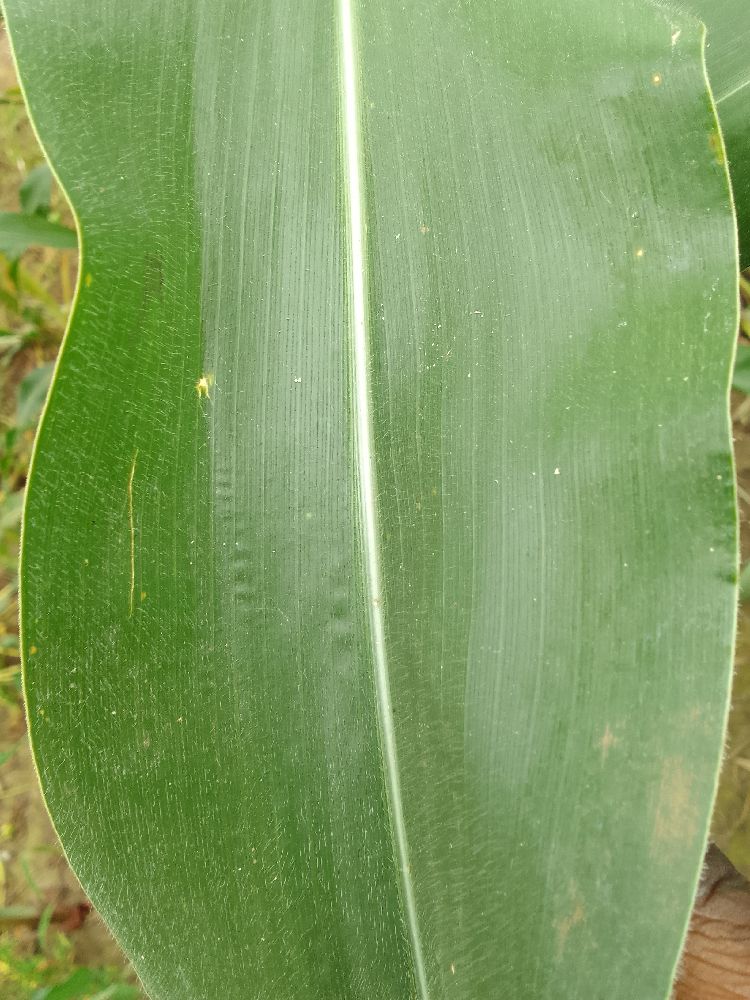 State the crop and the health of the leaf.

maize, healthy
